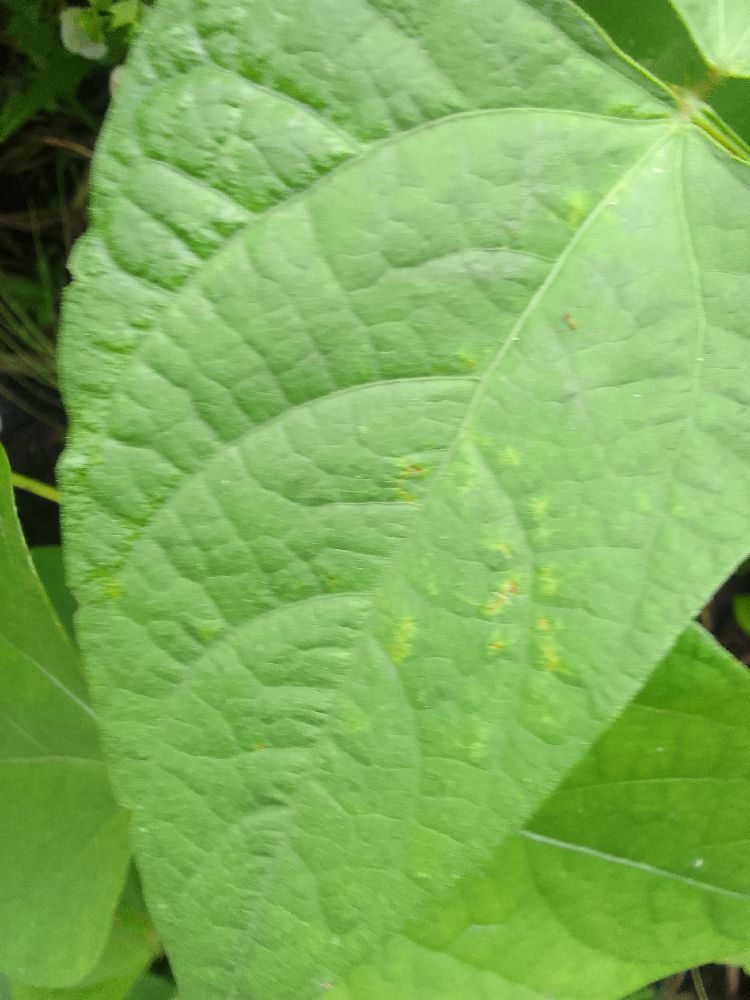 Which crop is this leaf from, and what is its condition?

common bean, healthy
